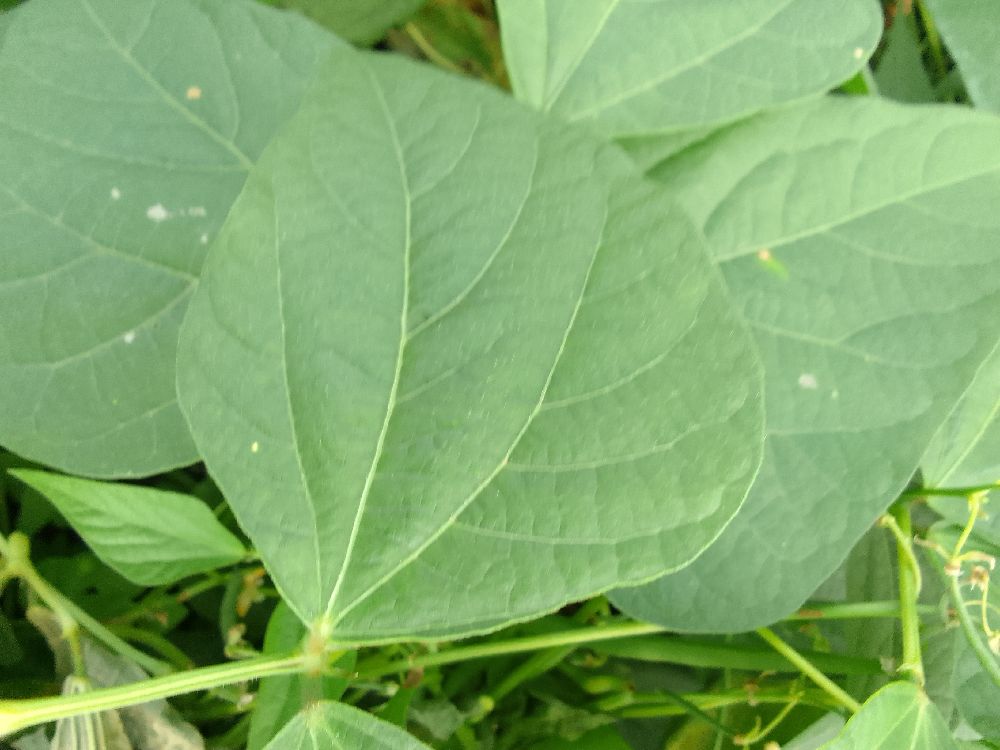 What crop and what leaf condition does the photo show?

common bean, healthy
